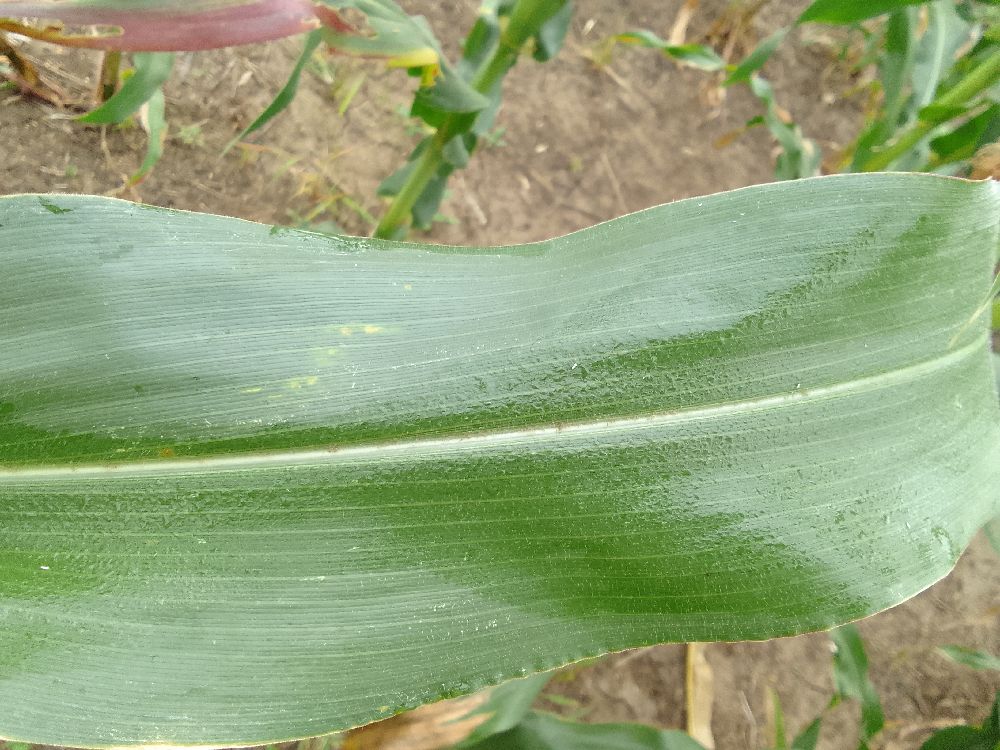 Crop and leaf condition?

maize, healthy
